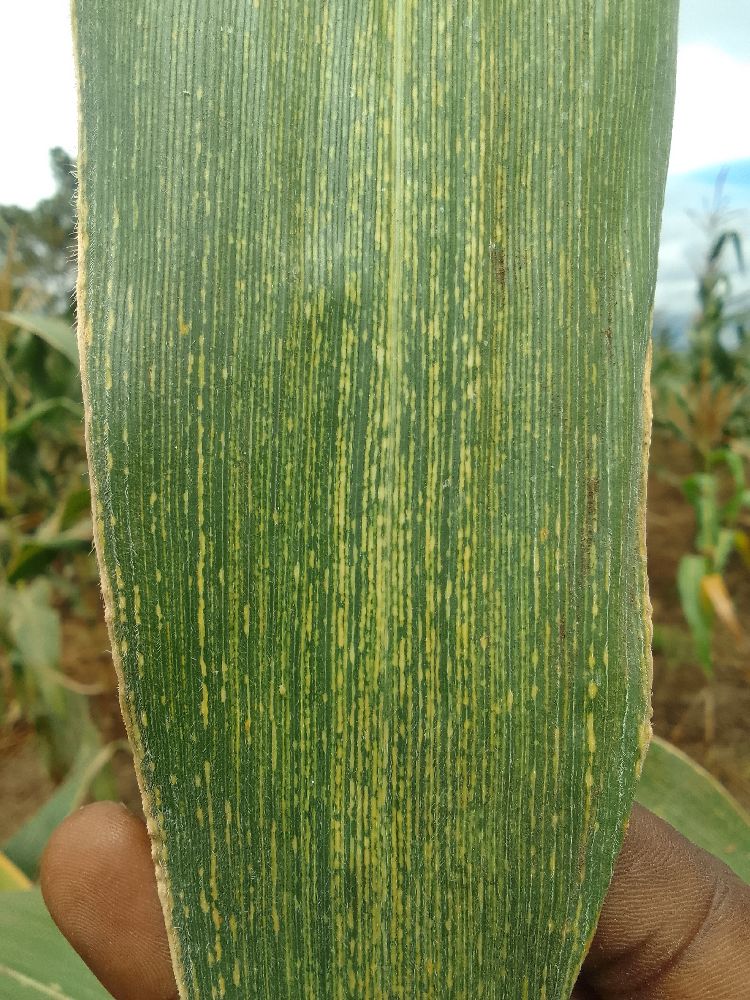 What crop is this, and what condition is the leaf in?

maize, maize streak virus
